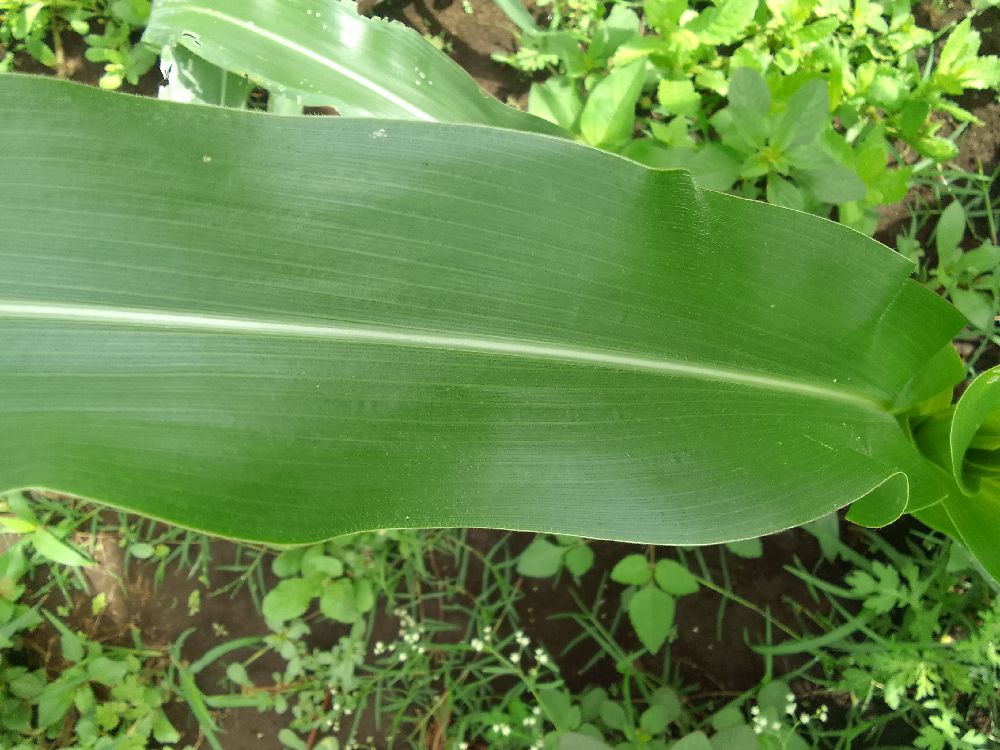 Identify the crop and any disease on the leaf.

maize, healthy
